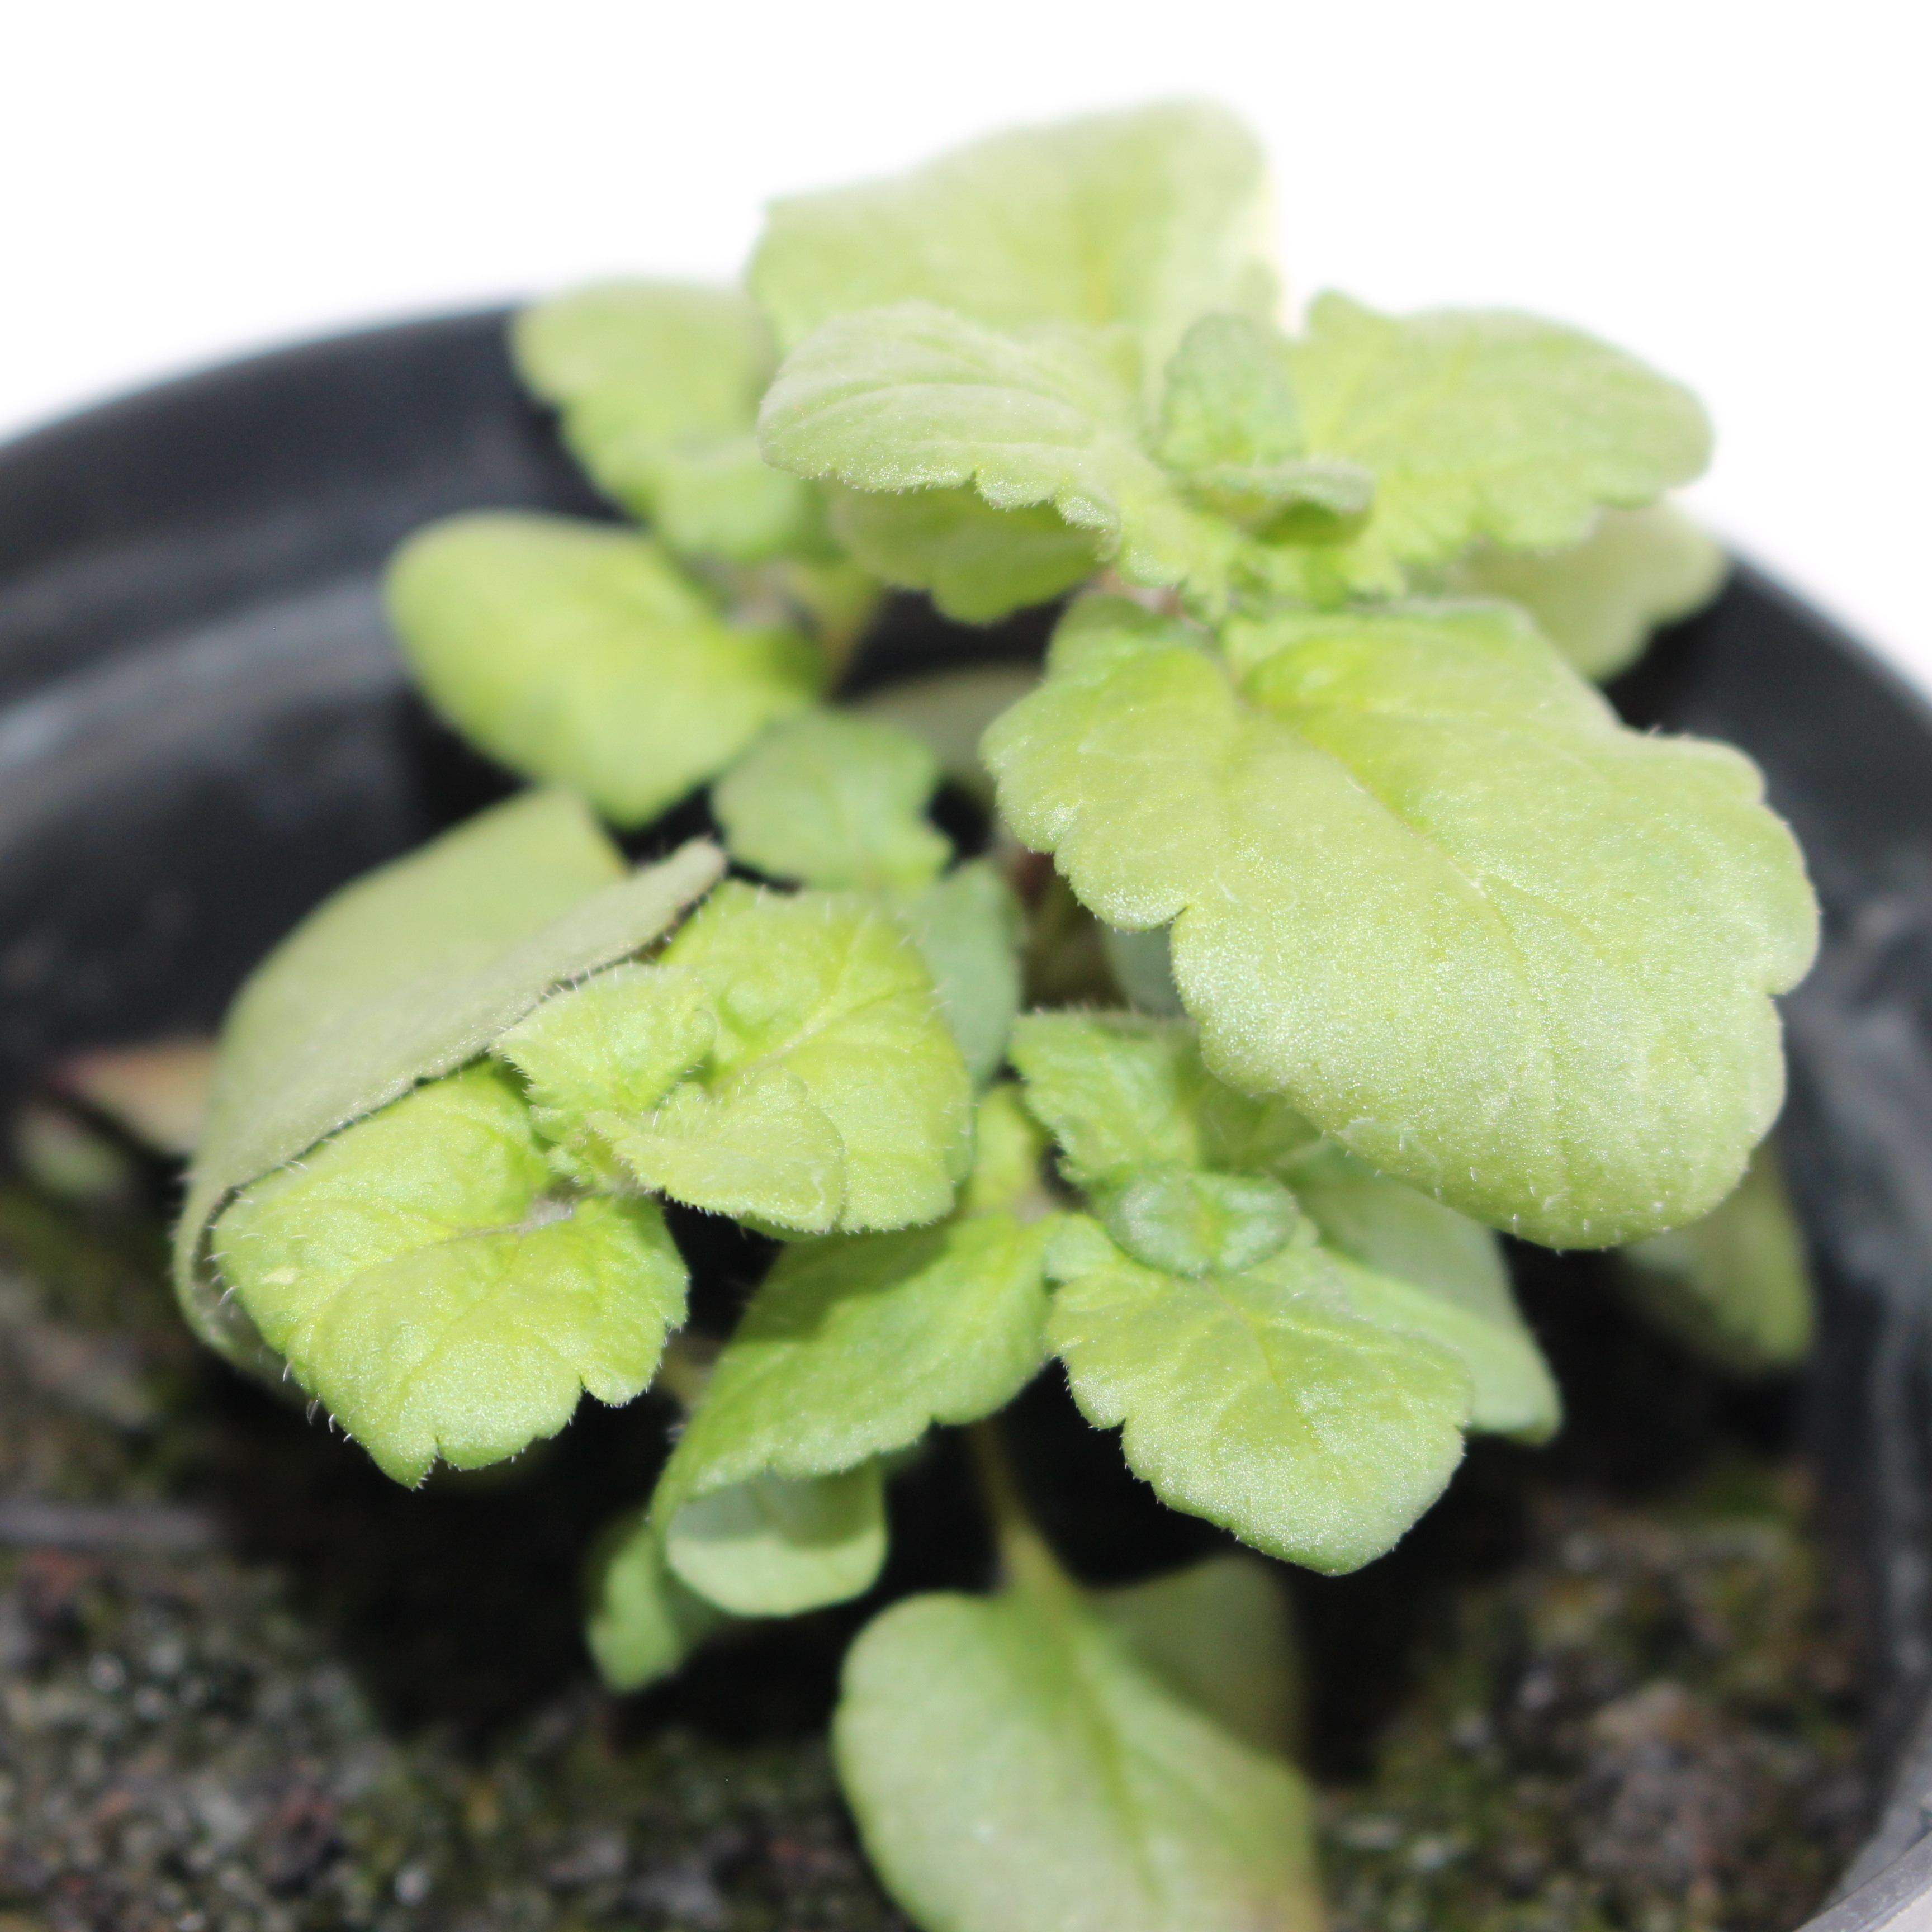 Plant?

Veronica persica
